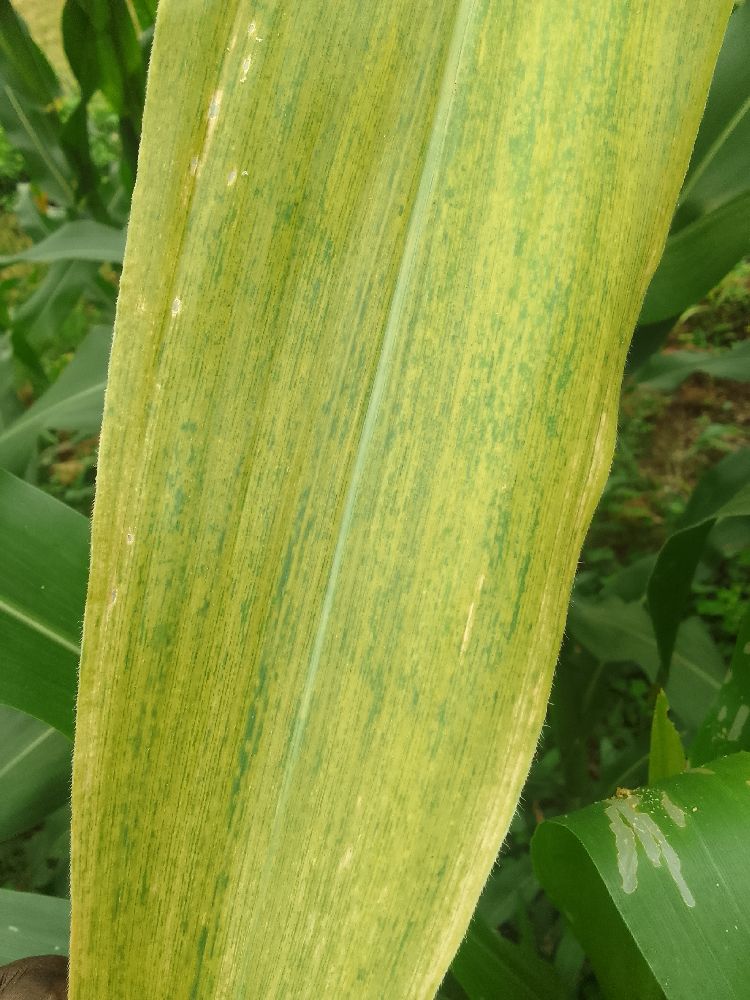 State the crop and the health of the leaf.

maize, maize lethal necrosis
